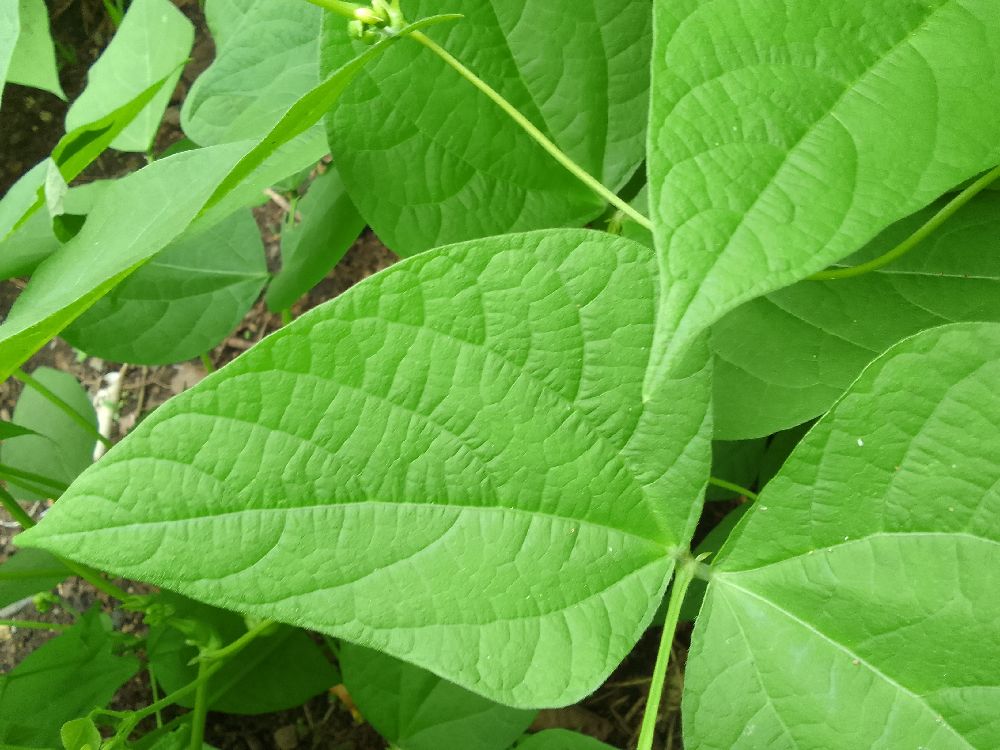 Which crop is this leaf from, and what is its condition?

common bean, healthy
